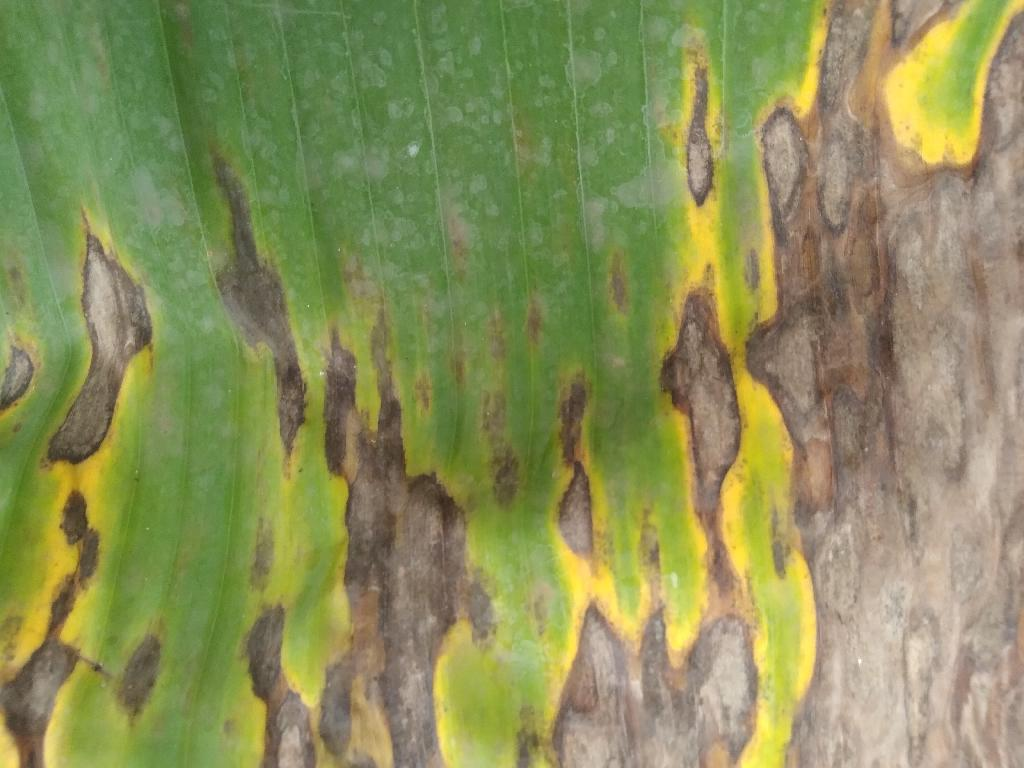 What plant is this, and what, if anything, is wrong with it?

banana, black sigatoka
